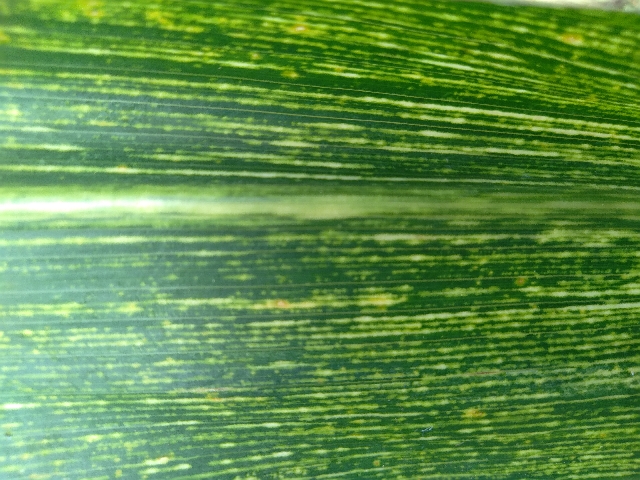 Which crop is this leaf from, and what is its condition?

maize, maize streak virus
